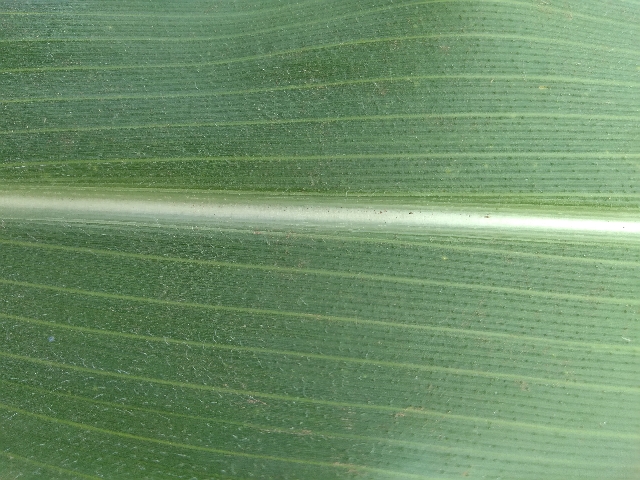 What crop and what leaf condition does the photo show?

maize, healthy
